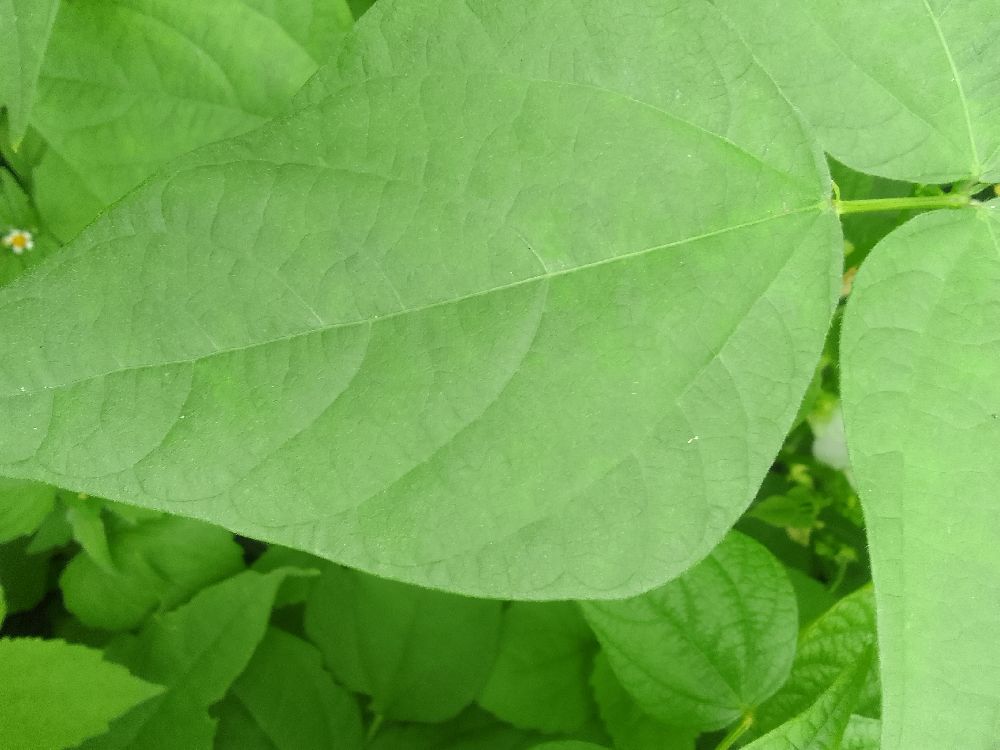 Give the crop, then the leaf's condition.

common bean, healthy
